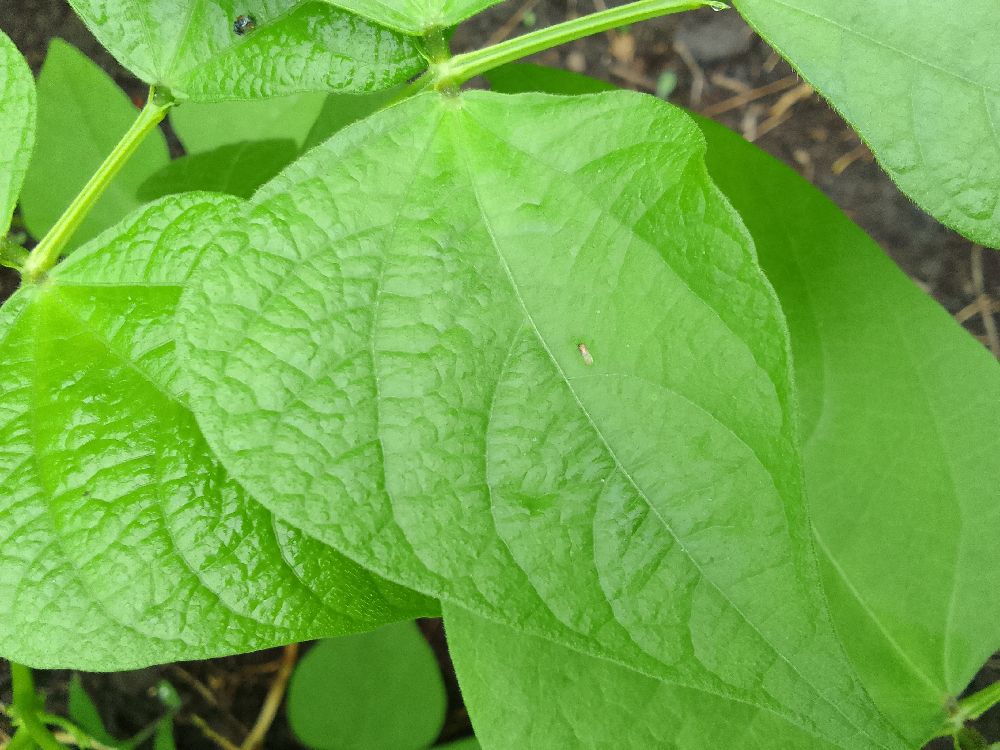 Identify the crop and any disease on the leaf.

common bean, healthy
